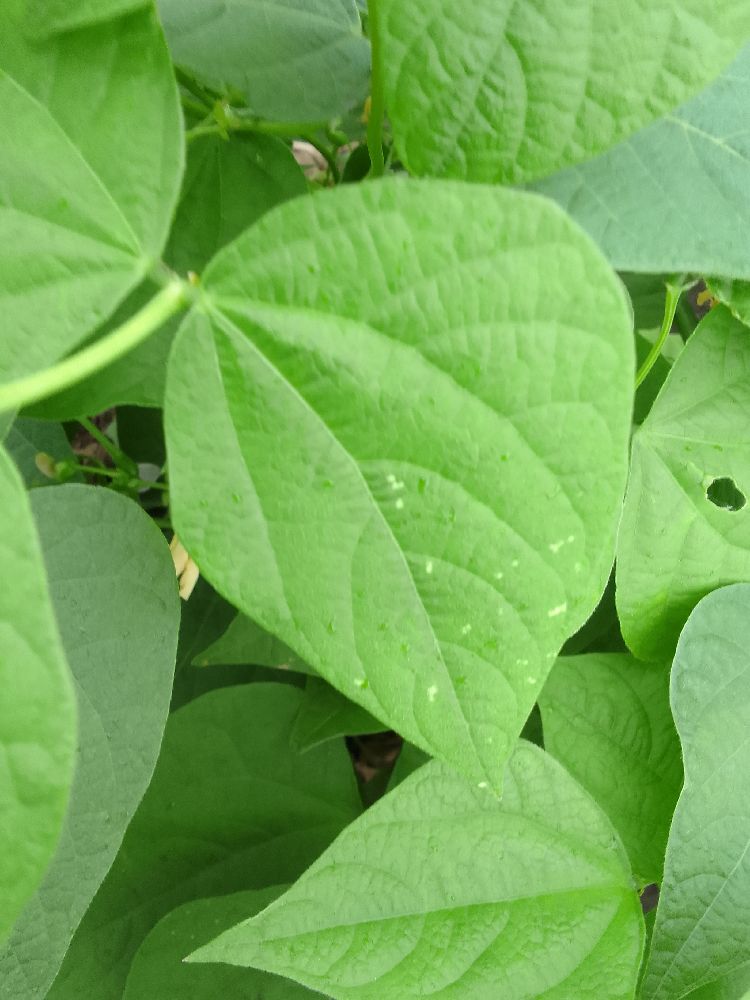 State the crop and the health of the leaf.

common bean, healthy
